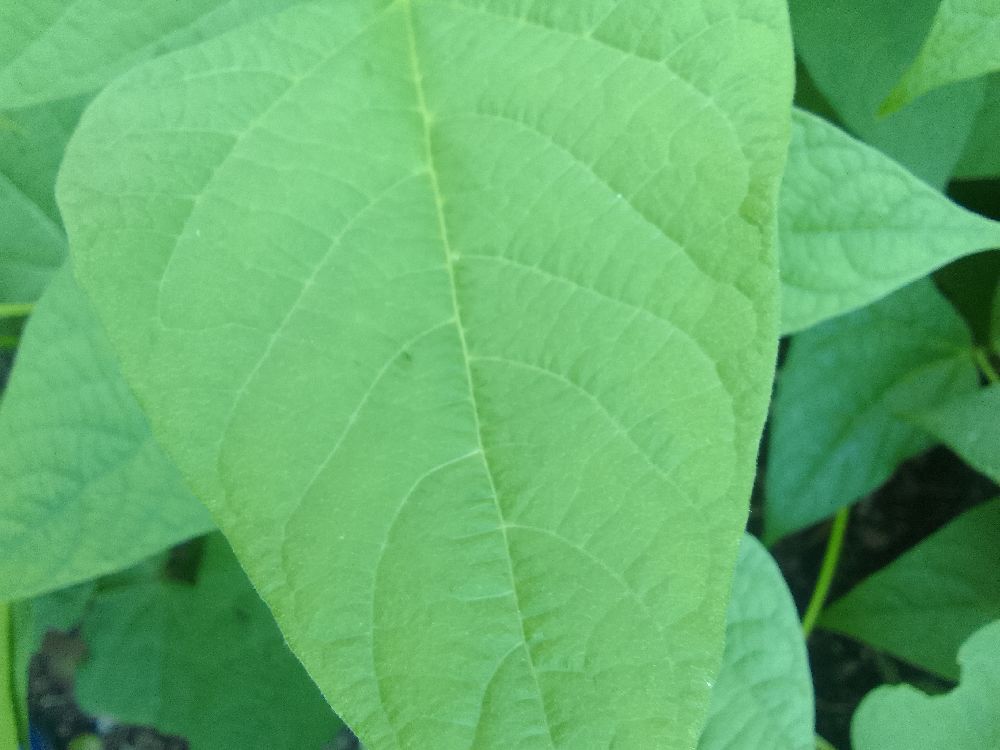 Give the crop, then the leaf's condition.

common bean, healthy
